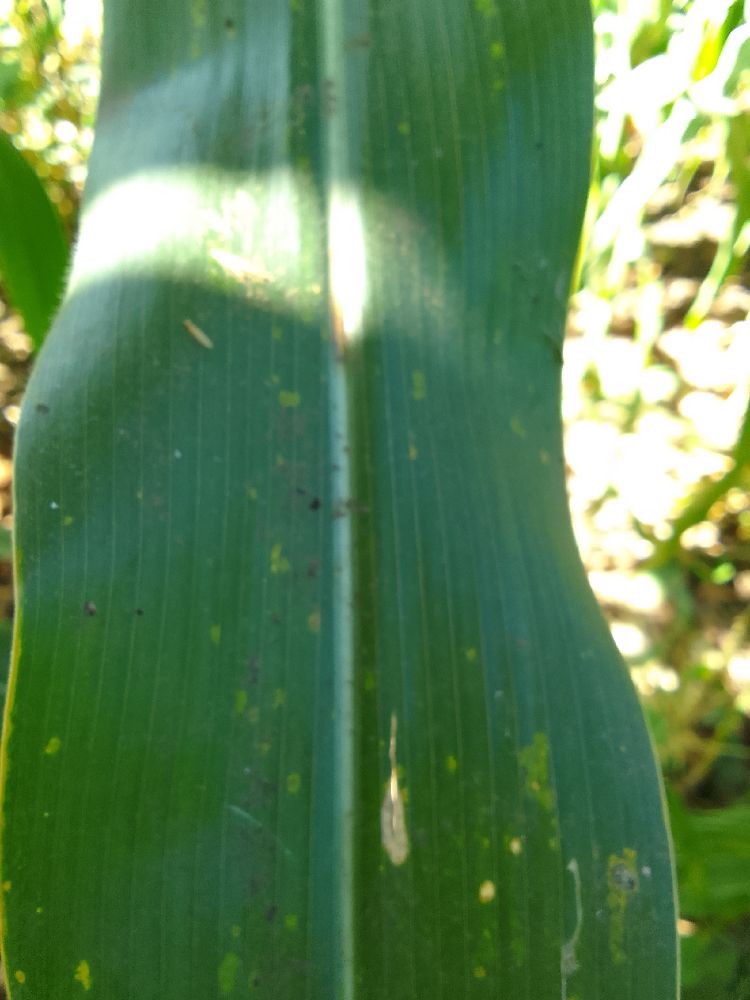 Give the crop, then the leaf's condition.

maize, healthy
